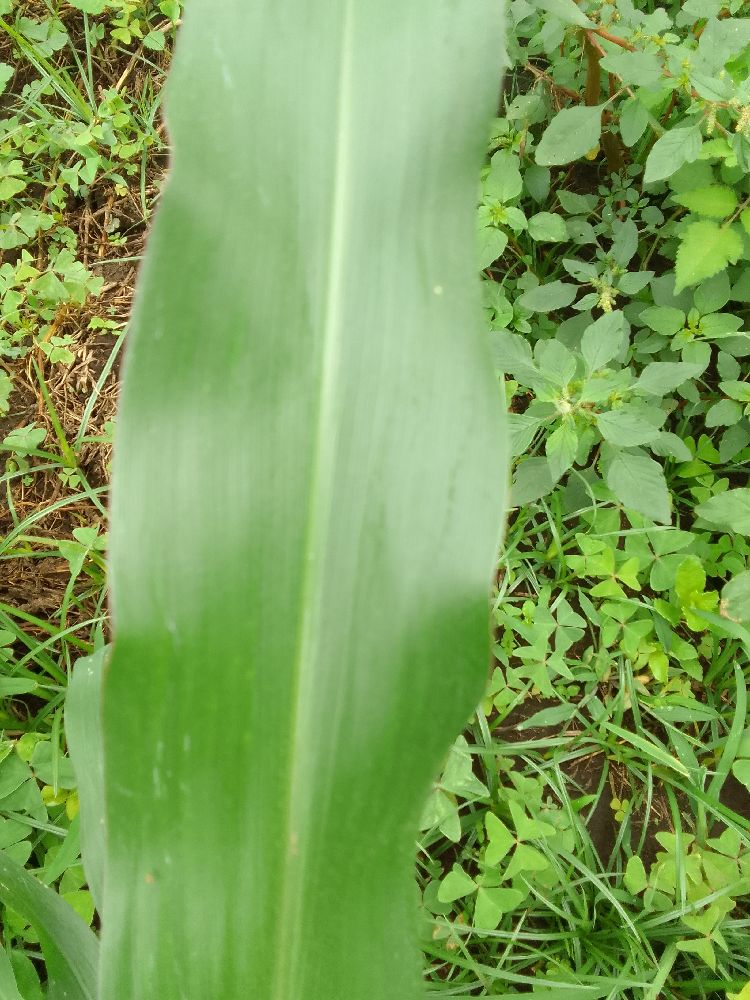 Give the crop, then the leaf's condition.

maize, healthy
